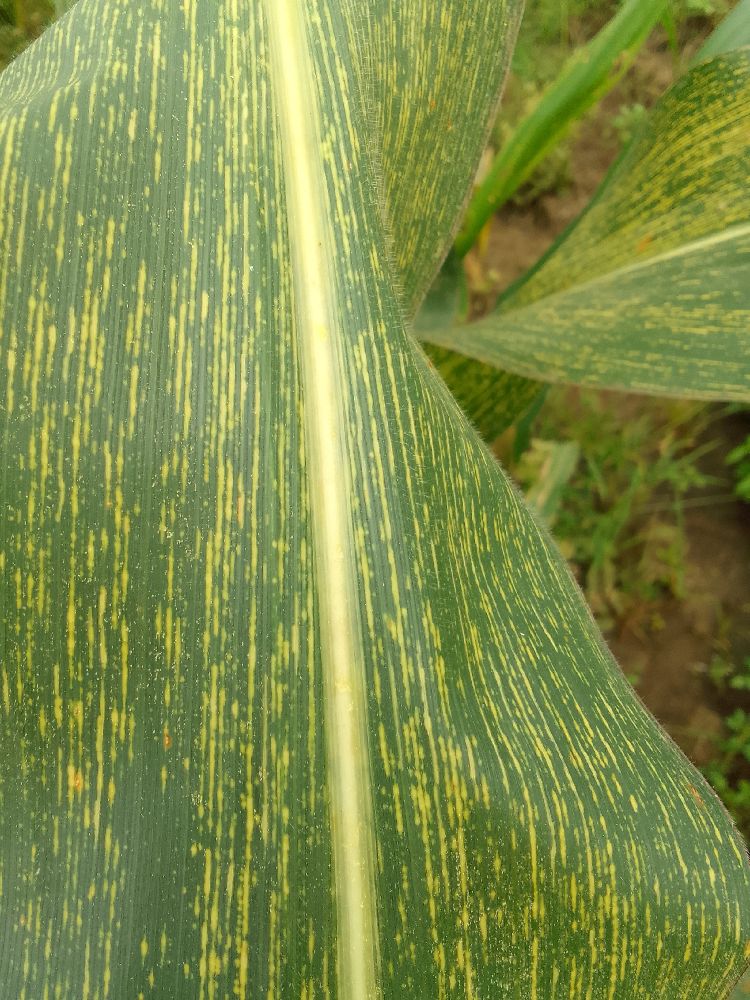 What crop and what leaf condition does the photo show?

maize, maize streak virus
